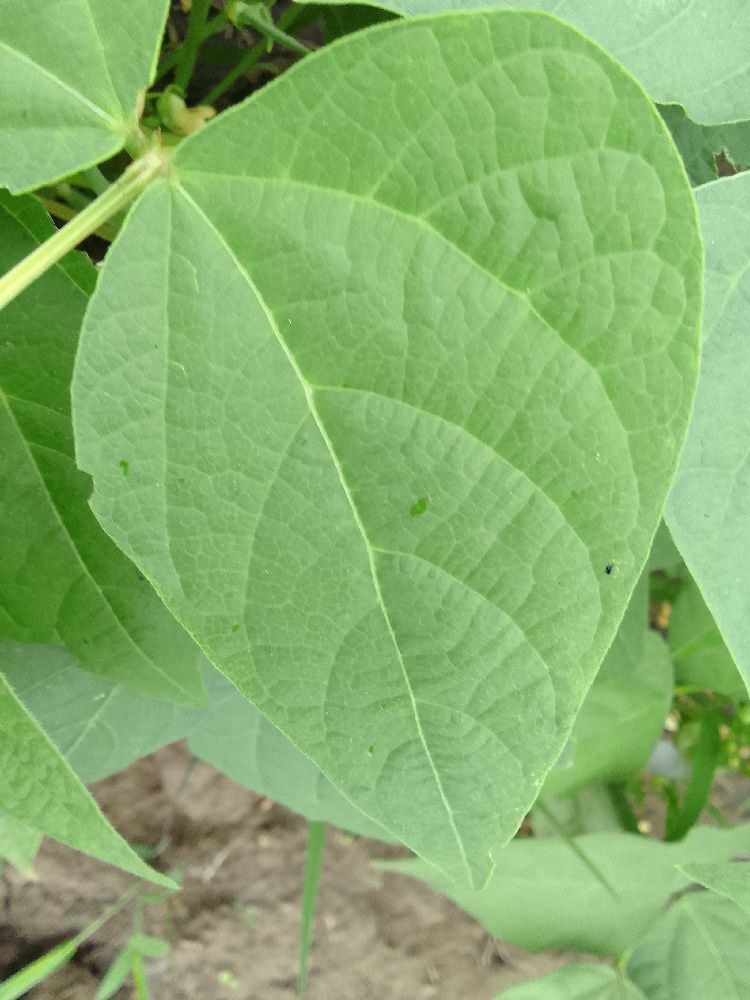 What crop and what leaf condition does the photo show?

common bean, healthy
